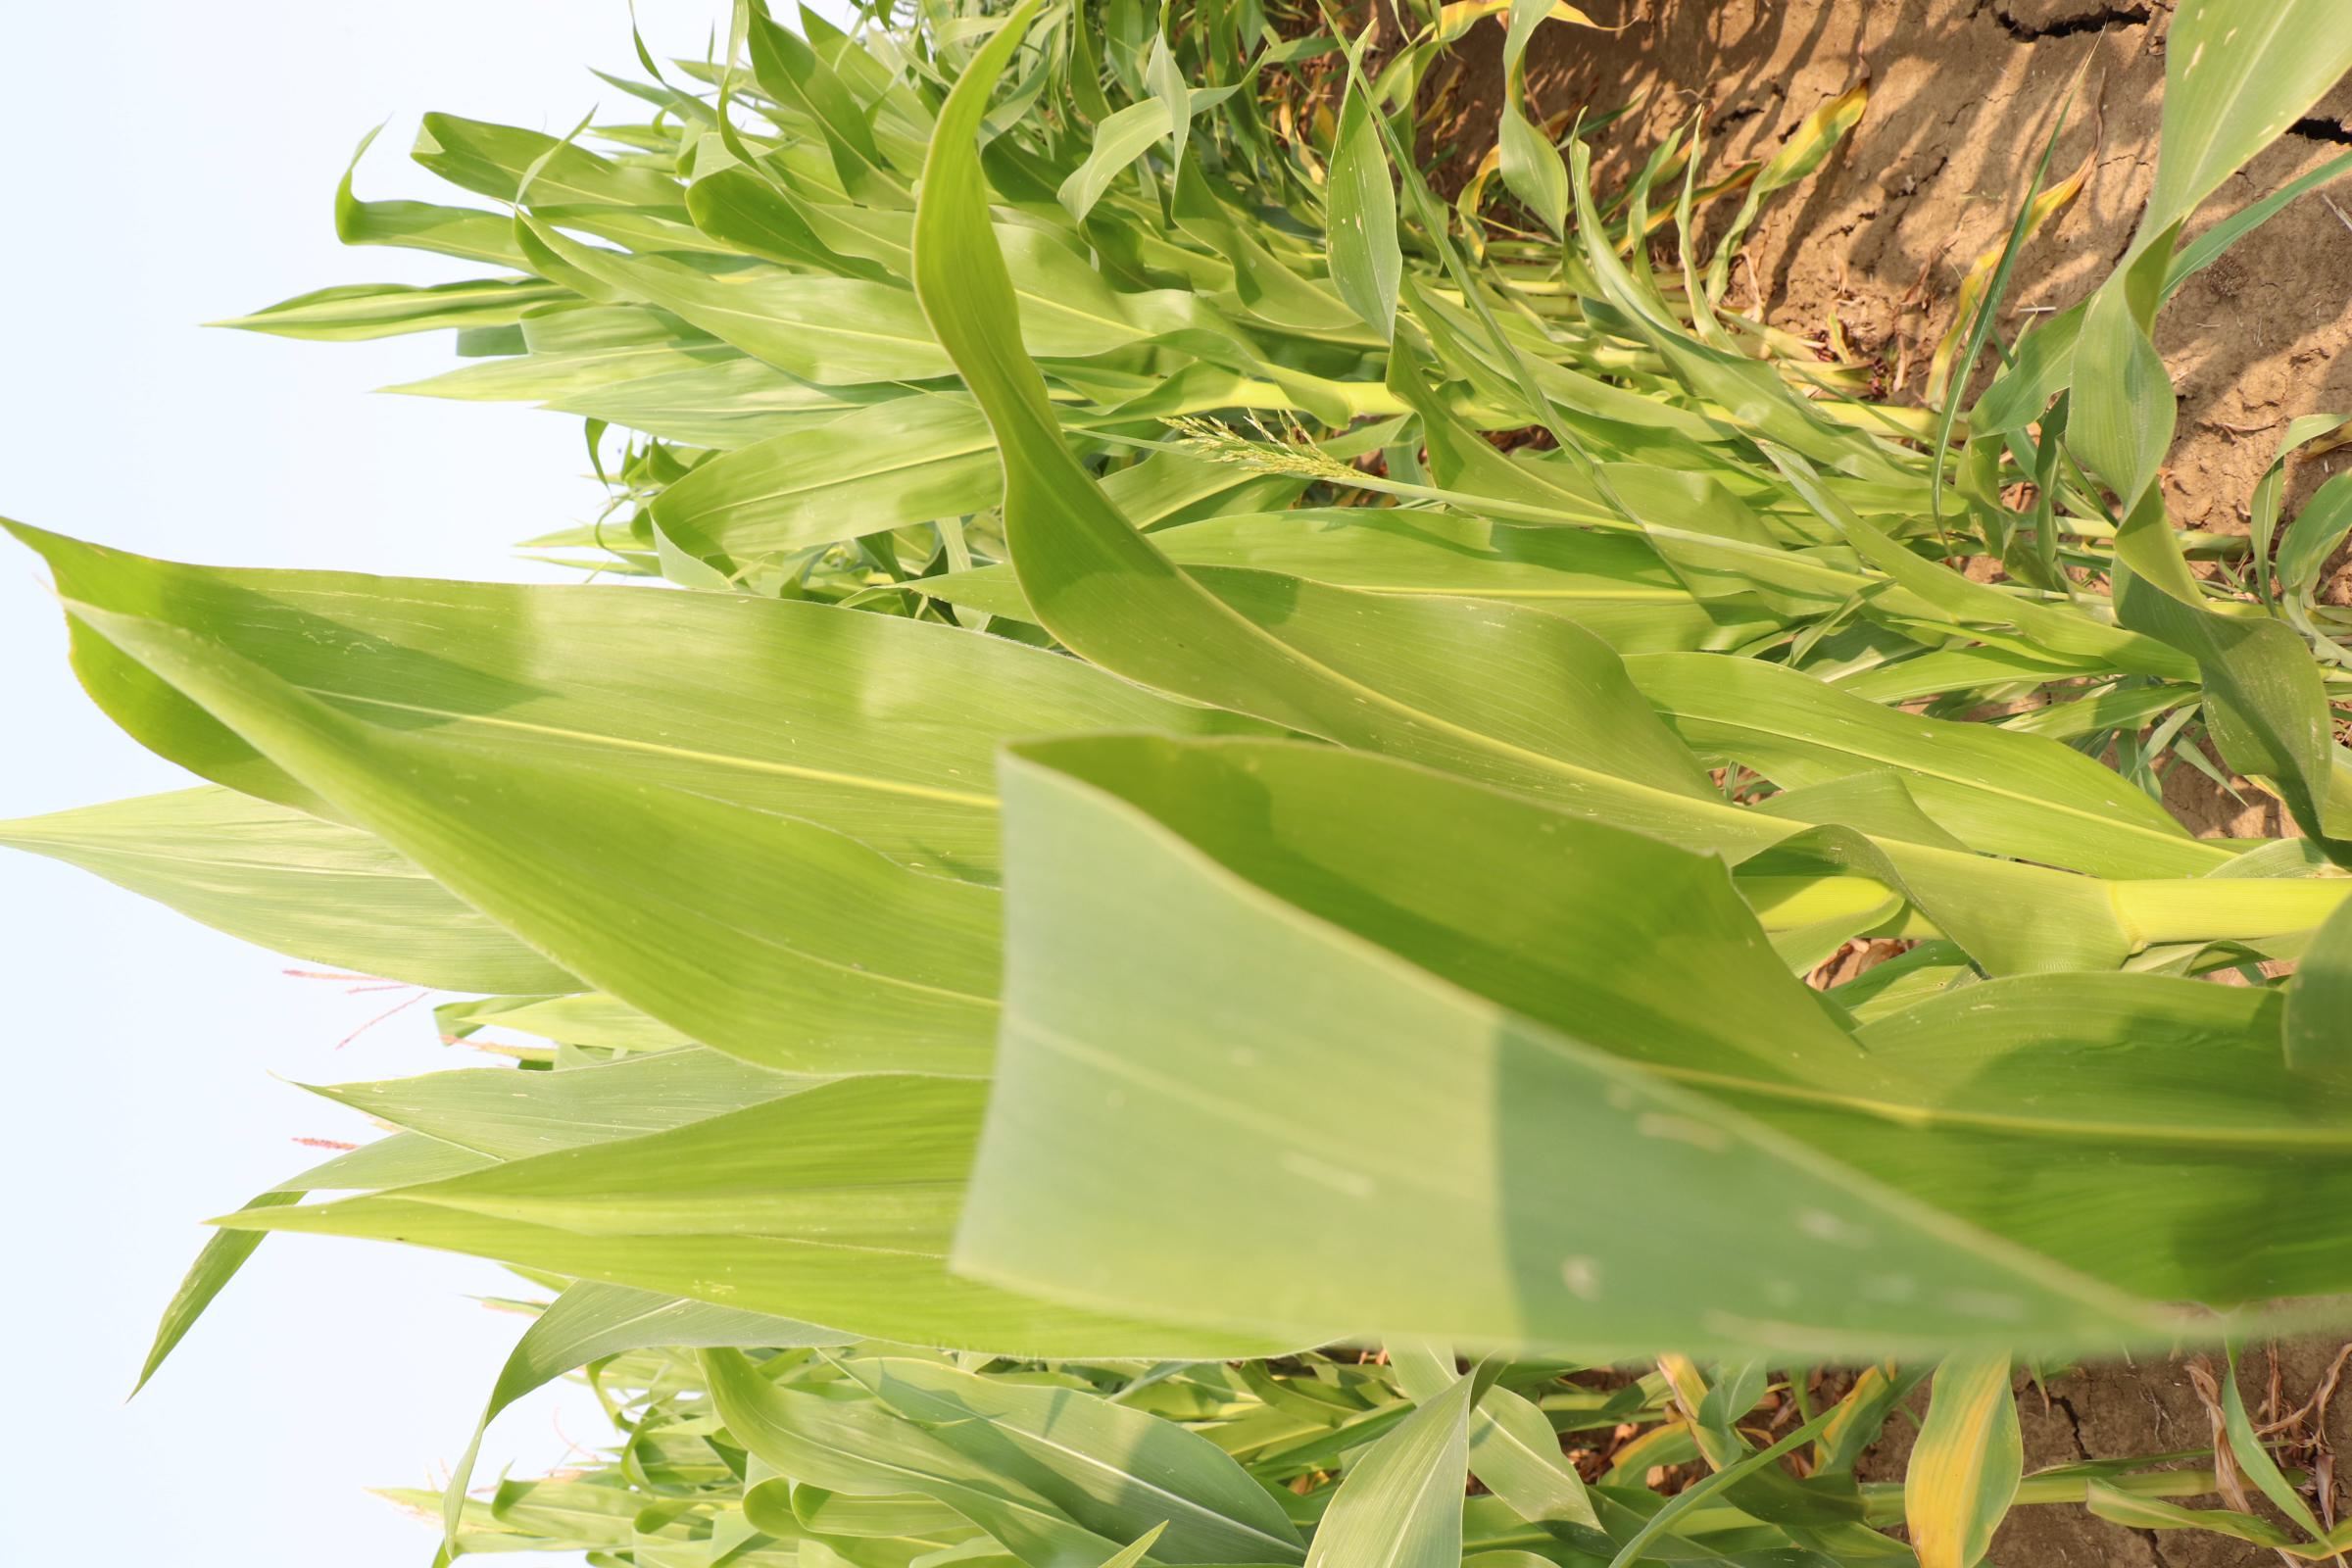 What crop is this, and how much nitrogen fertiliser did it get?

maize, no added nitrogen
